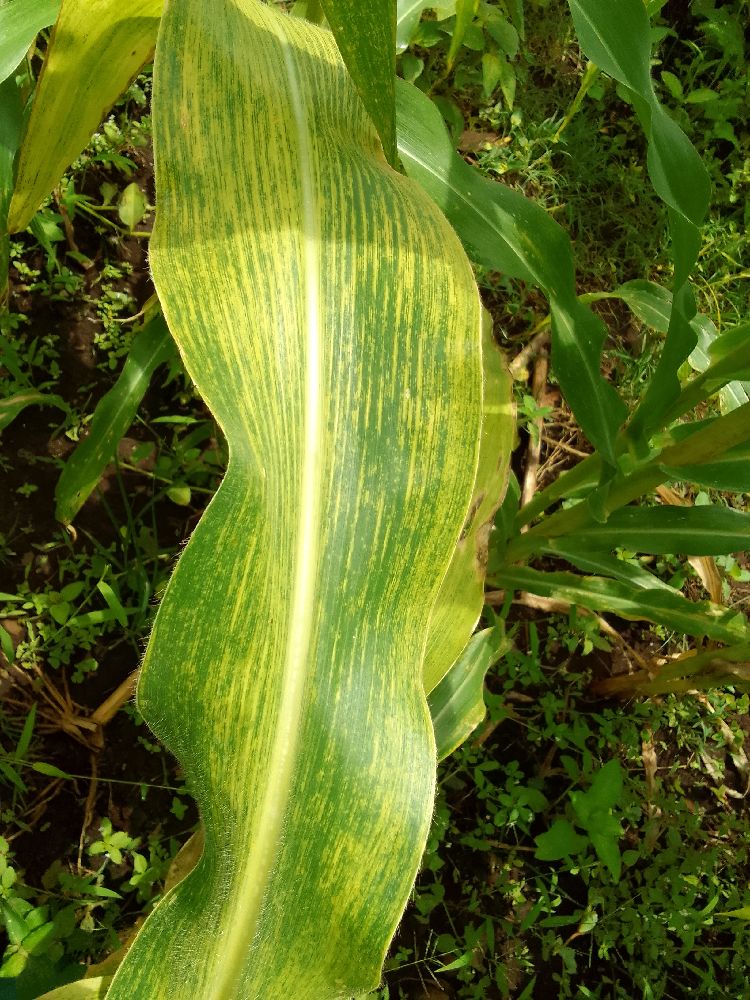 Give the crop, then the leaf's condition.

maize, maize lethal necrosis
